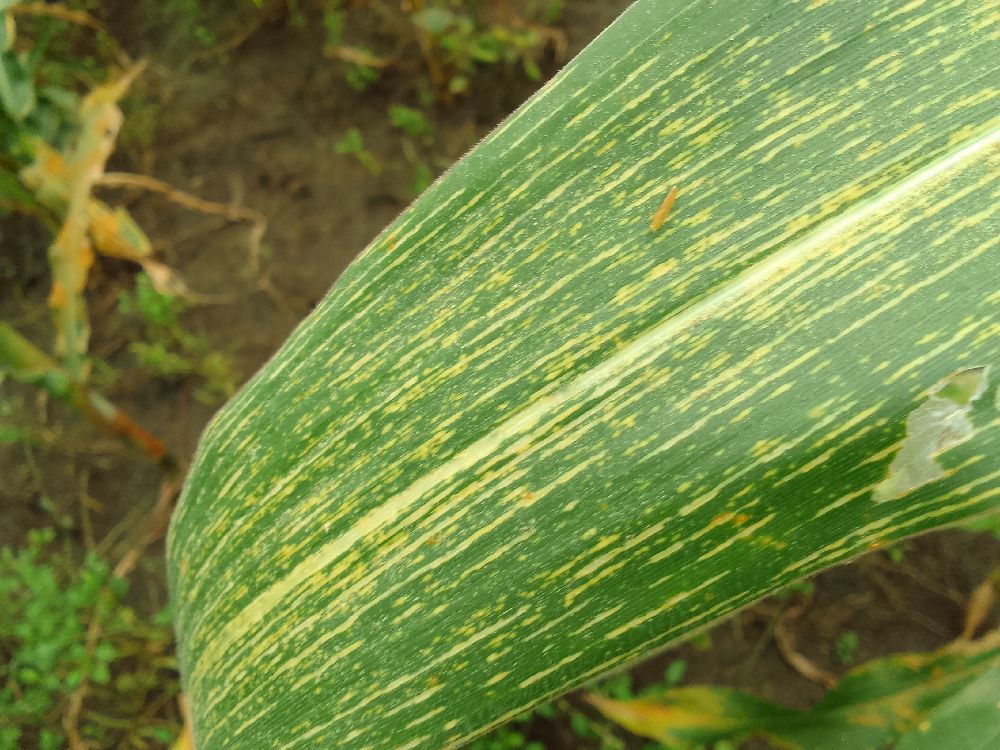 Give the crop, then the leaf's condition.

maize, maize streak virus
